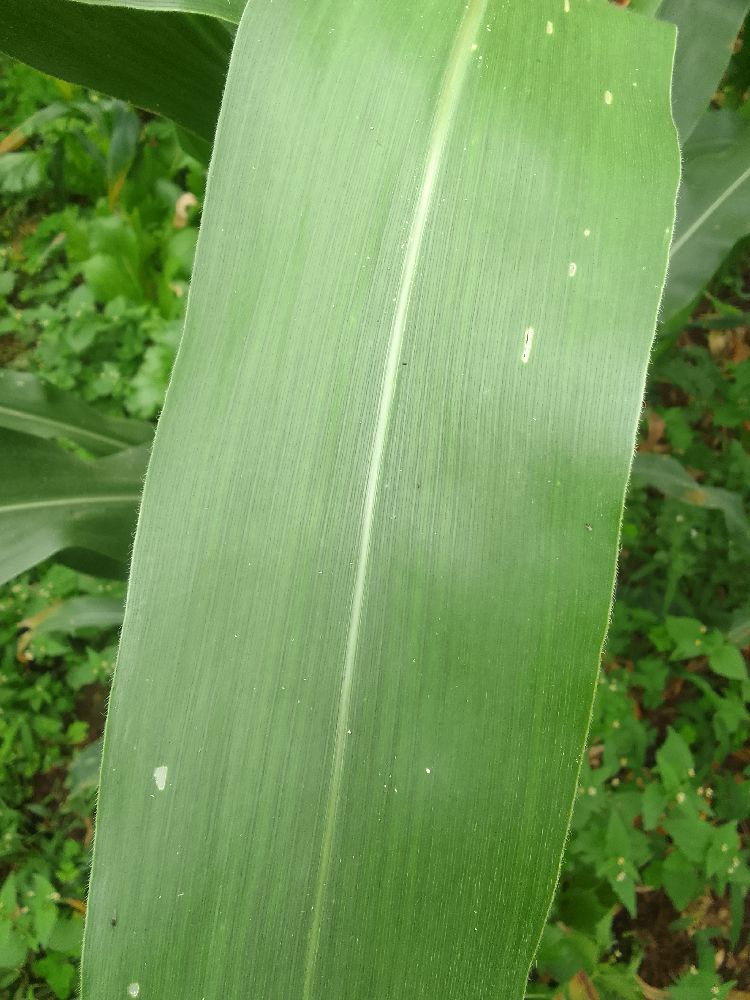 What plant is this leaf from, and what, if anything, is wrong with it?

maize, healthy
